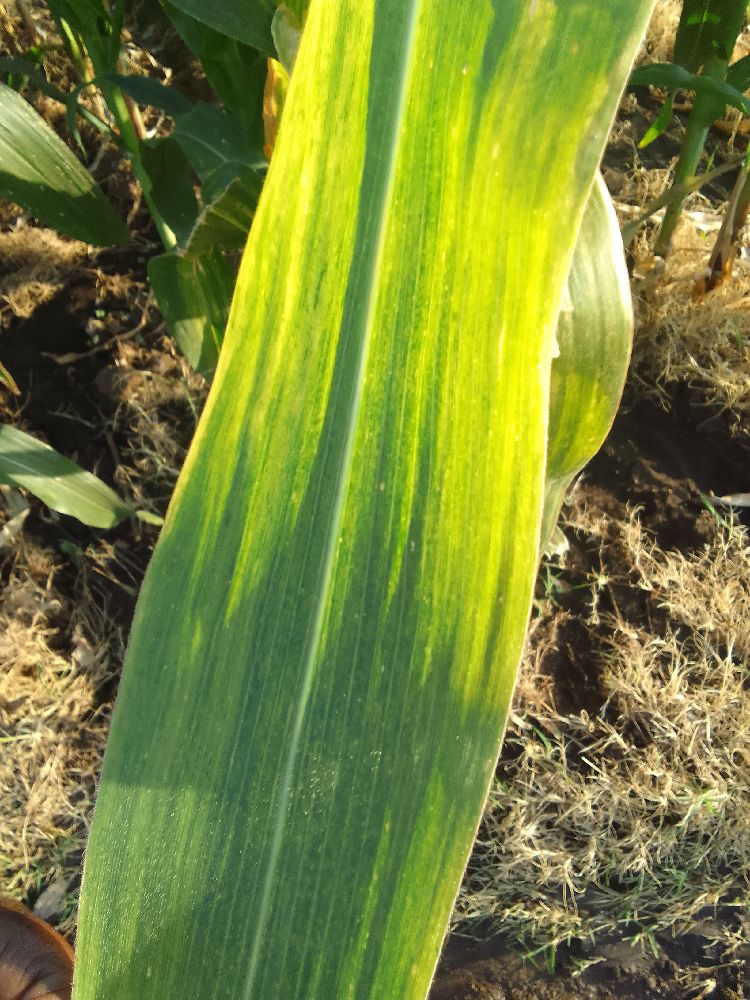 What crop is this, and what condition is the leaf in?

maize, maize lethal necrosis
